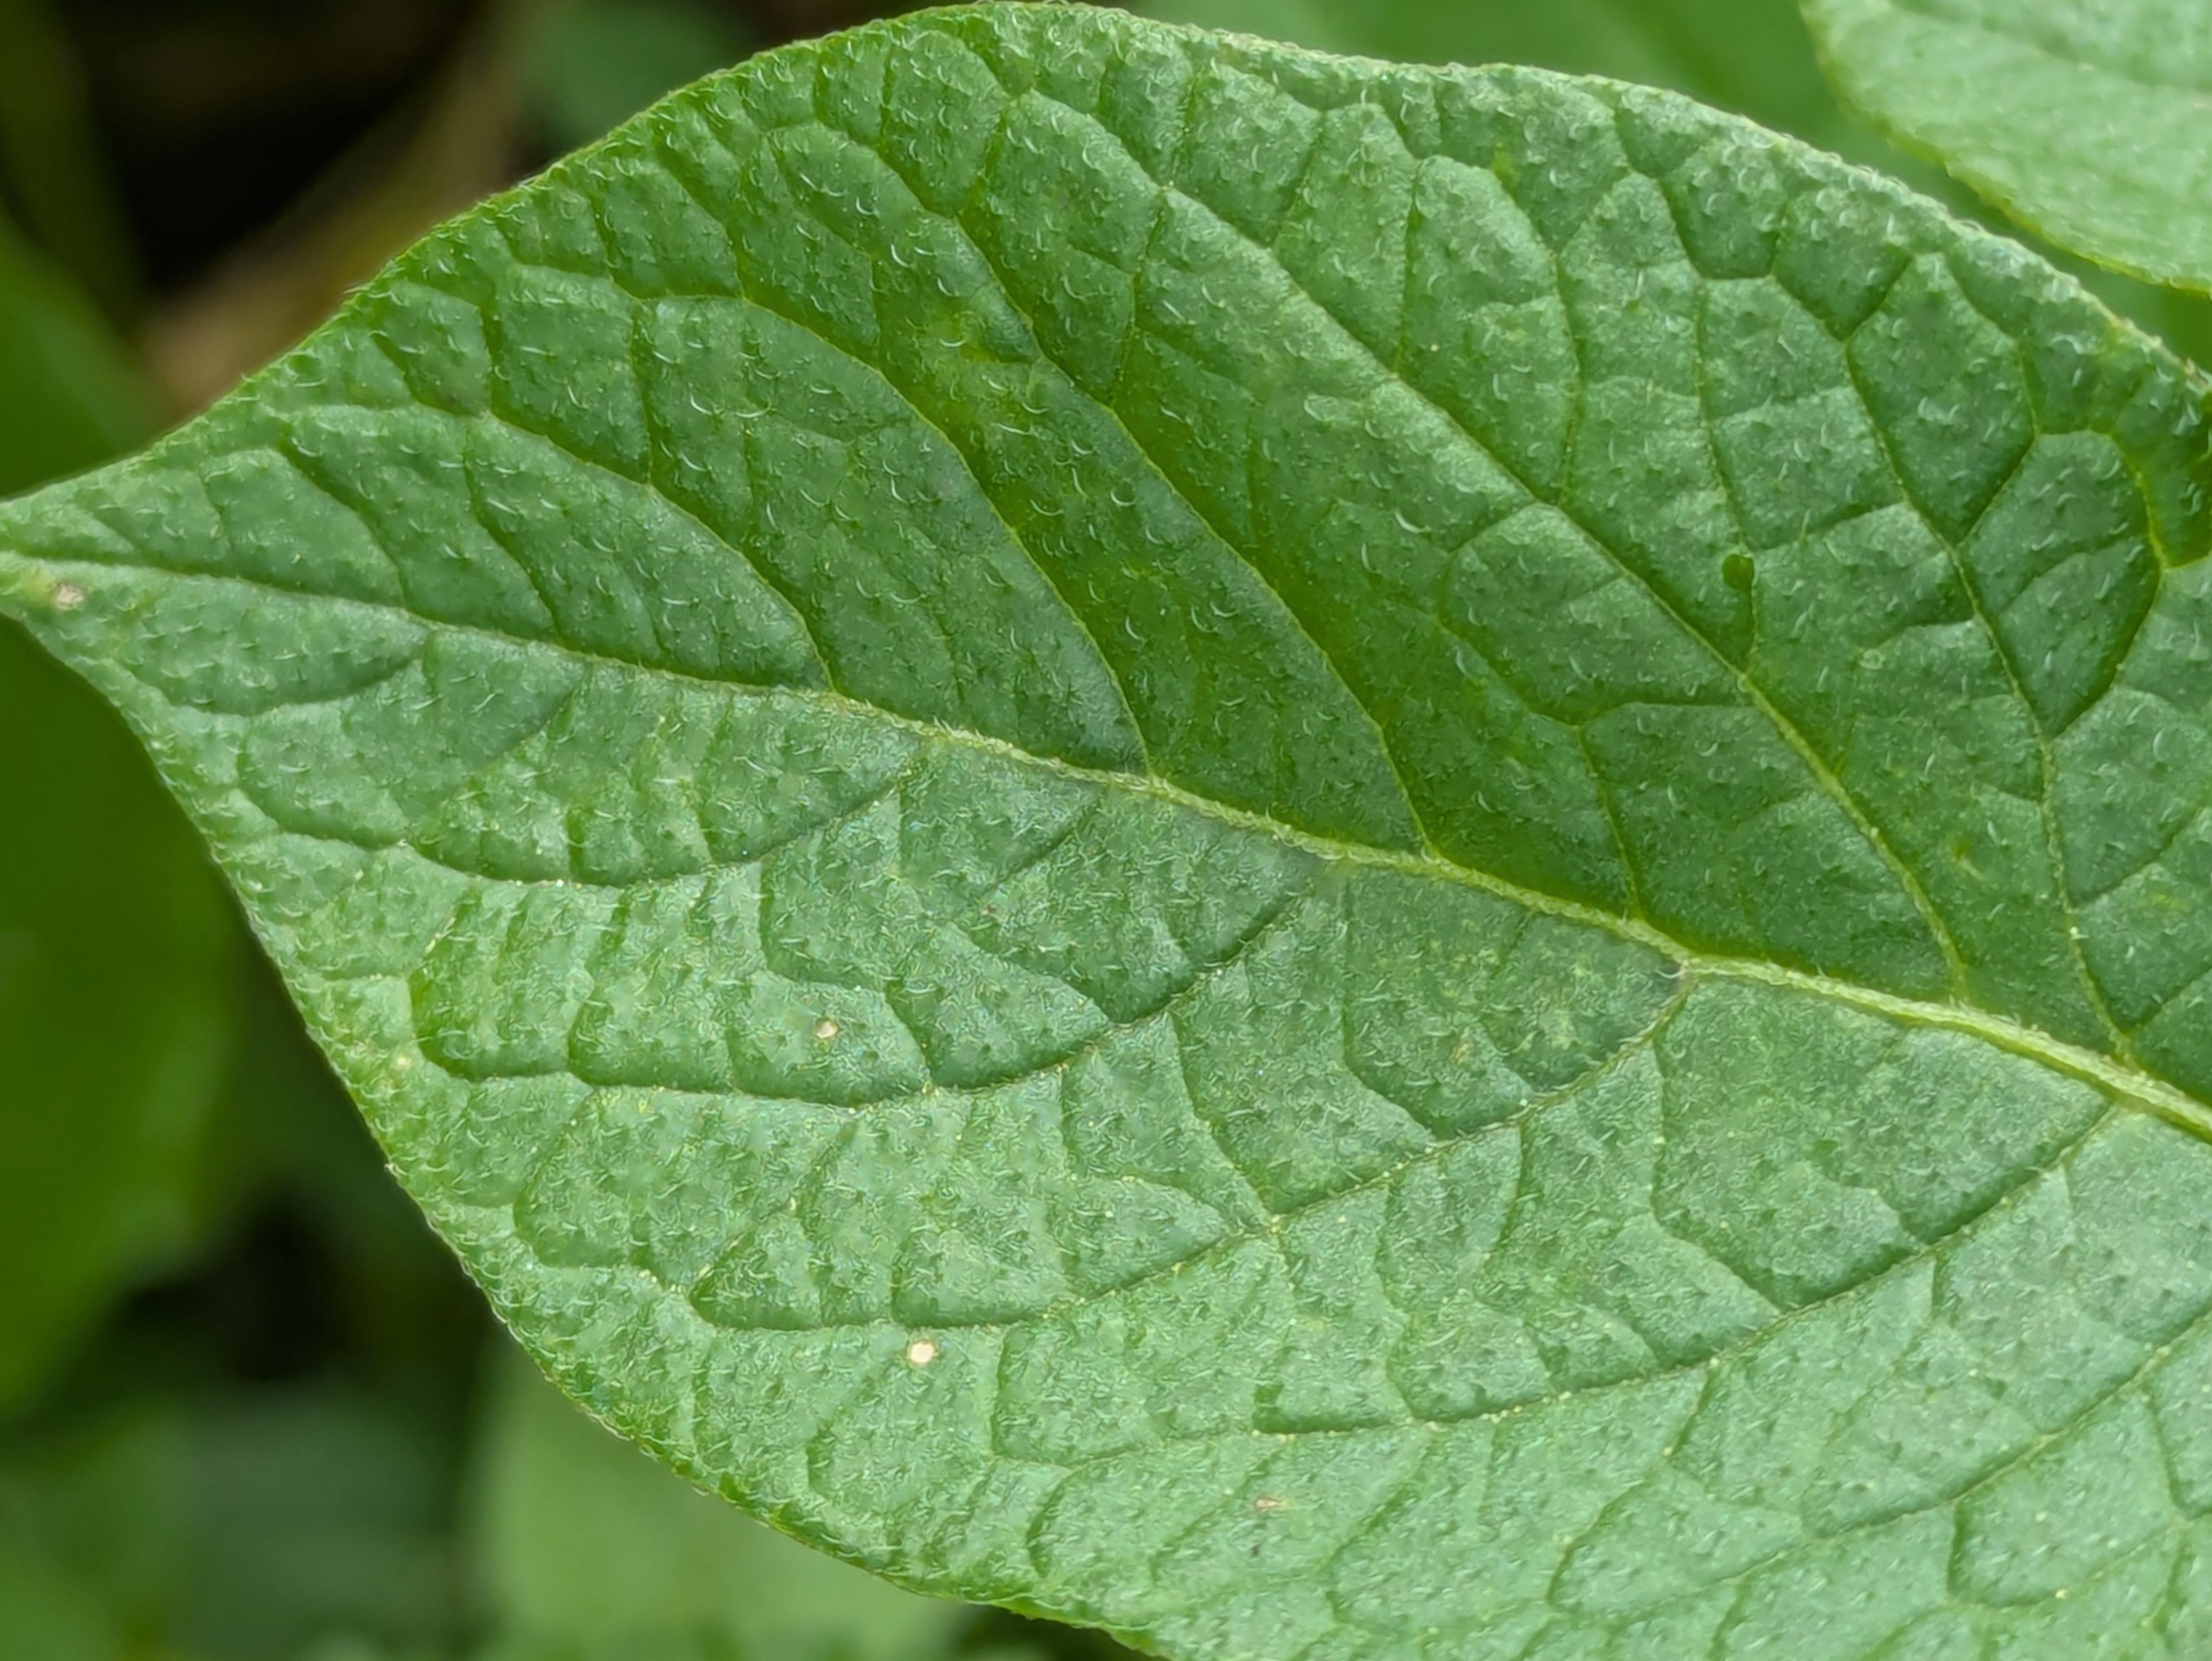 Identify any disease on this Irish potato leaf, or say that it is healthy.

healthy
